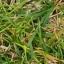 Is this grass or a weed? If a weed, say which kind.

grass
